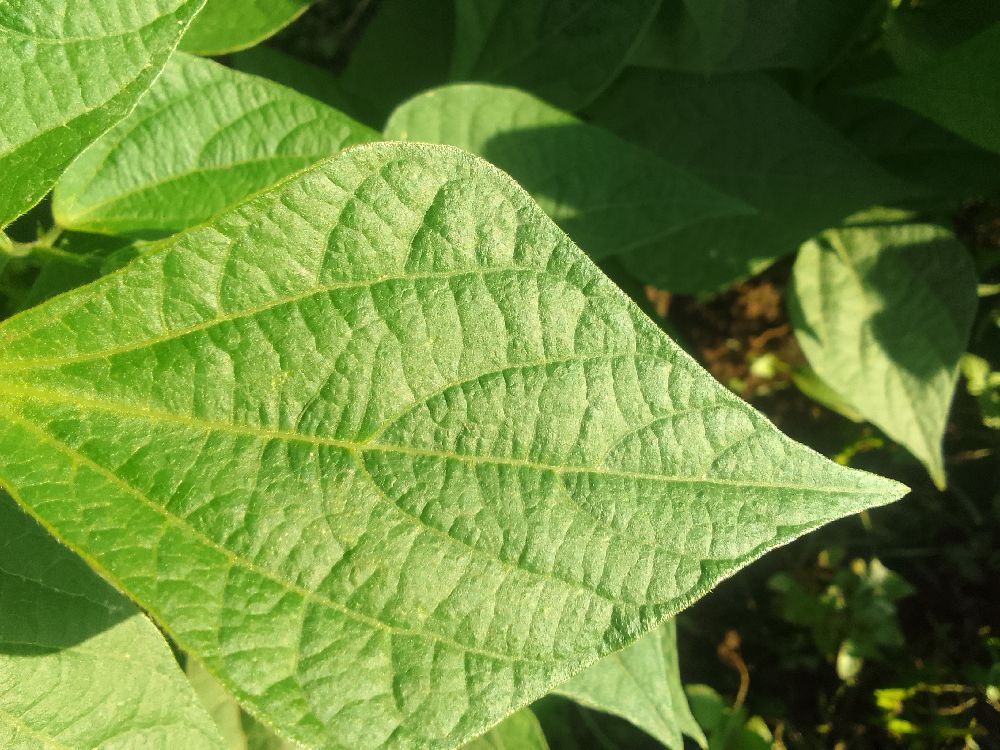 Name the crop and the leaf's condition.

common bean, healthy
